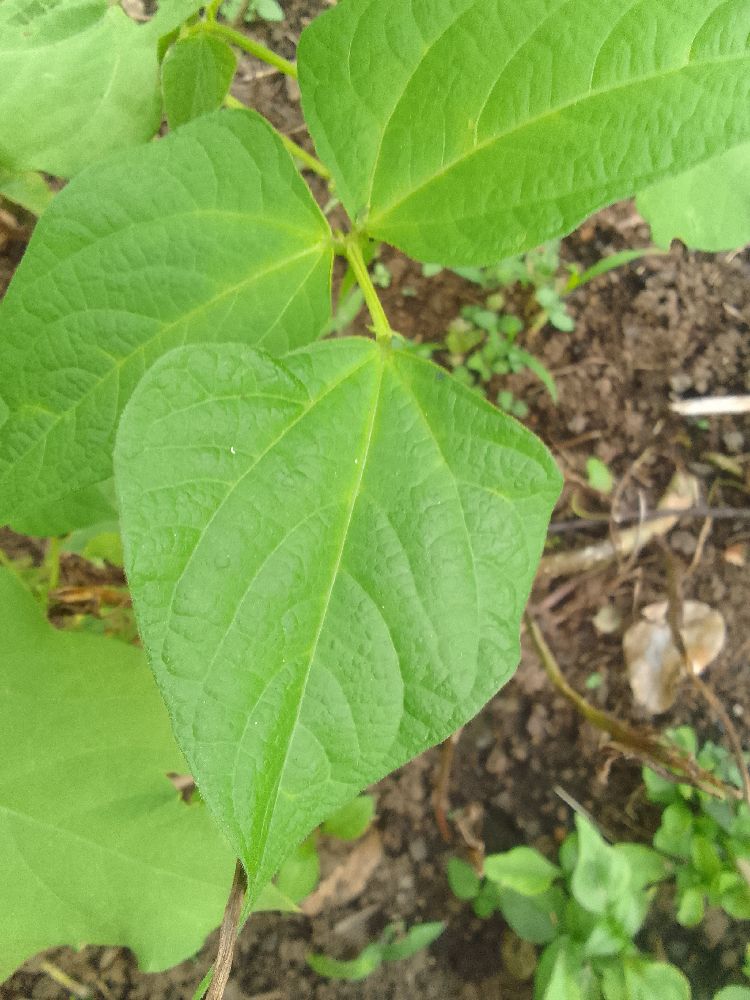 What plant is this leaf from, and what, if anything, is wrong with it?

common bean, healthy
